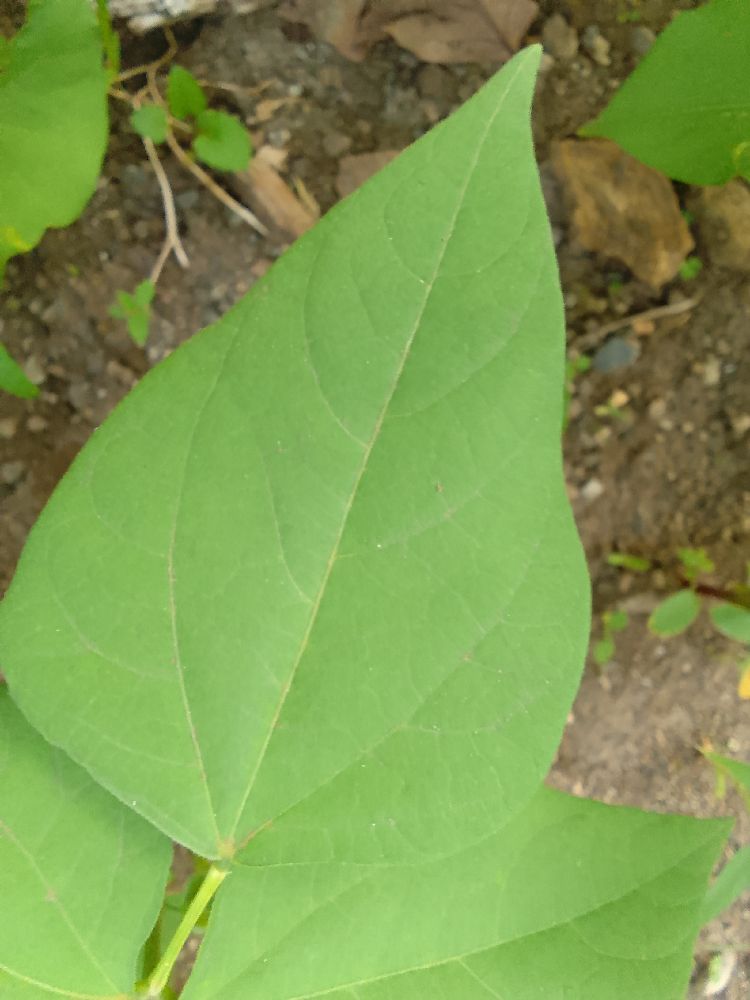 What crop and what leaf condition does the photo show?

common bean, healthy
